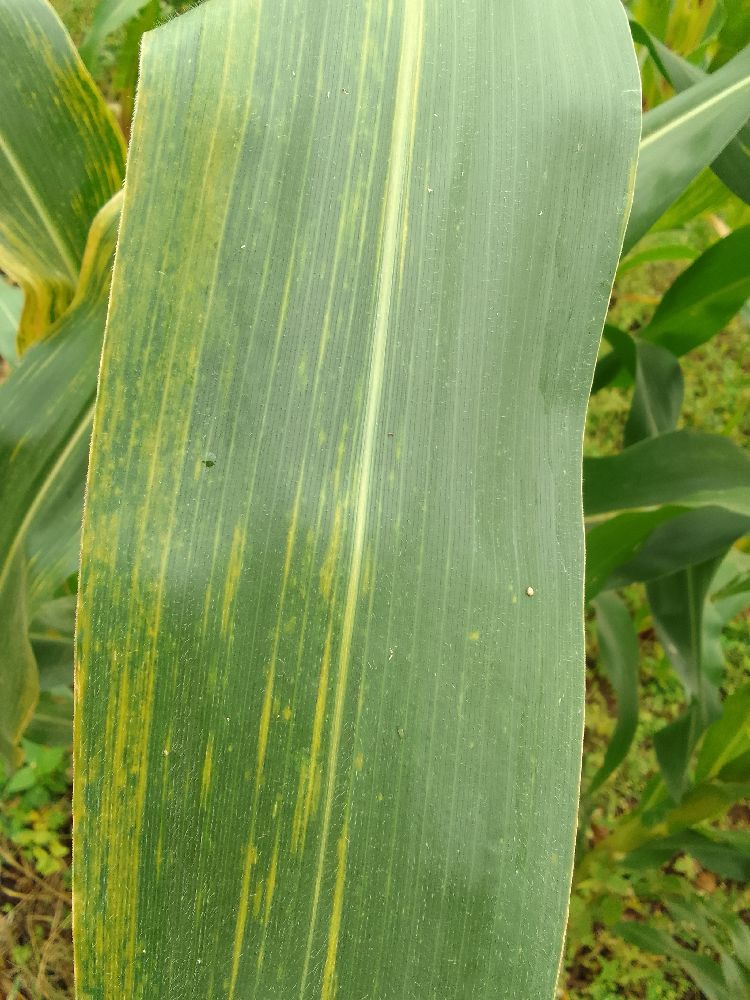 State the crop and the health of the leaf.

maize, maize lethal necrosis
